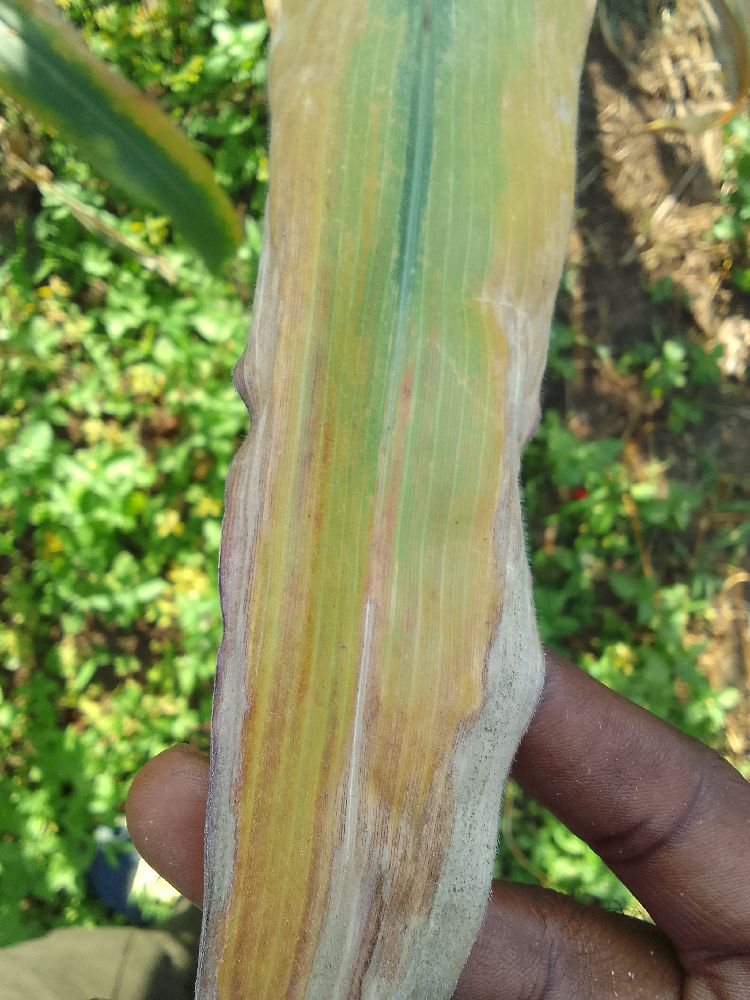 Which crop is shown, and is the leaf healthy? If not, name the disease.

maize, maize lethal necrosis
